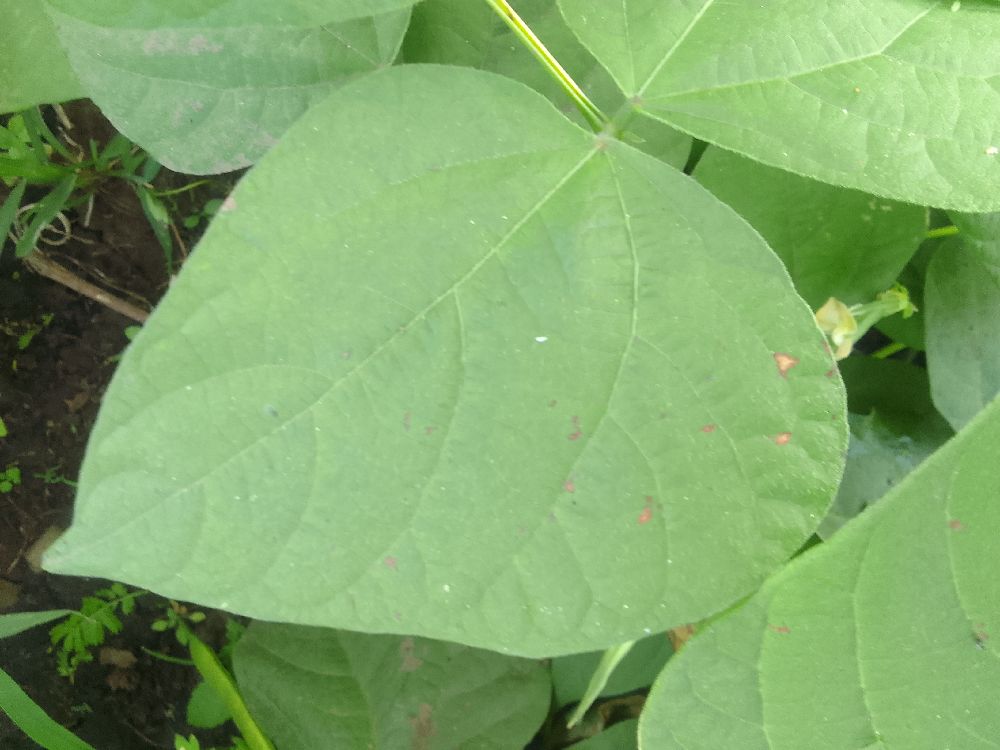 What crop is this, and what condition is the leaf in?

common bean, healthy
